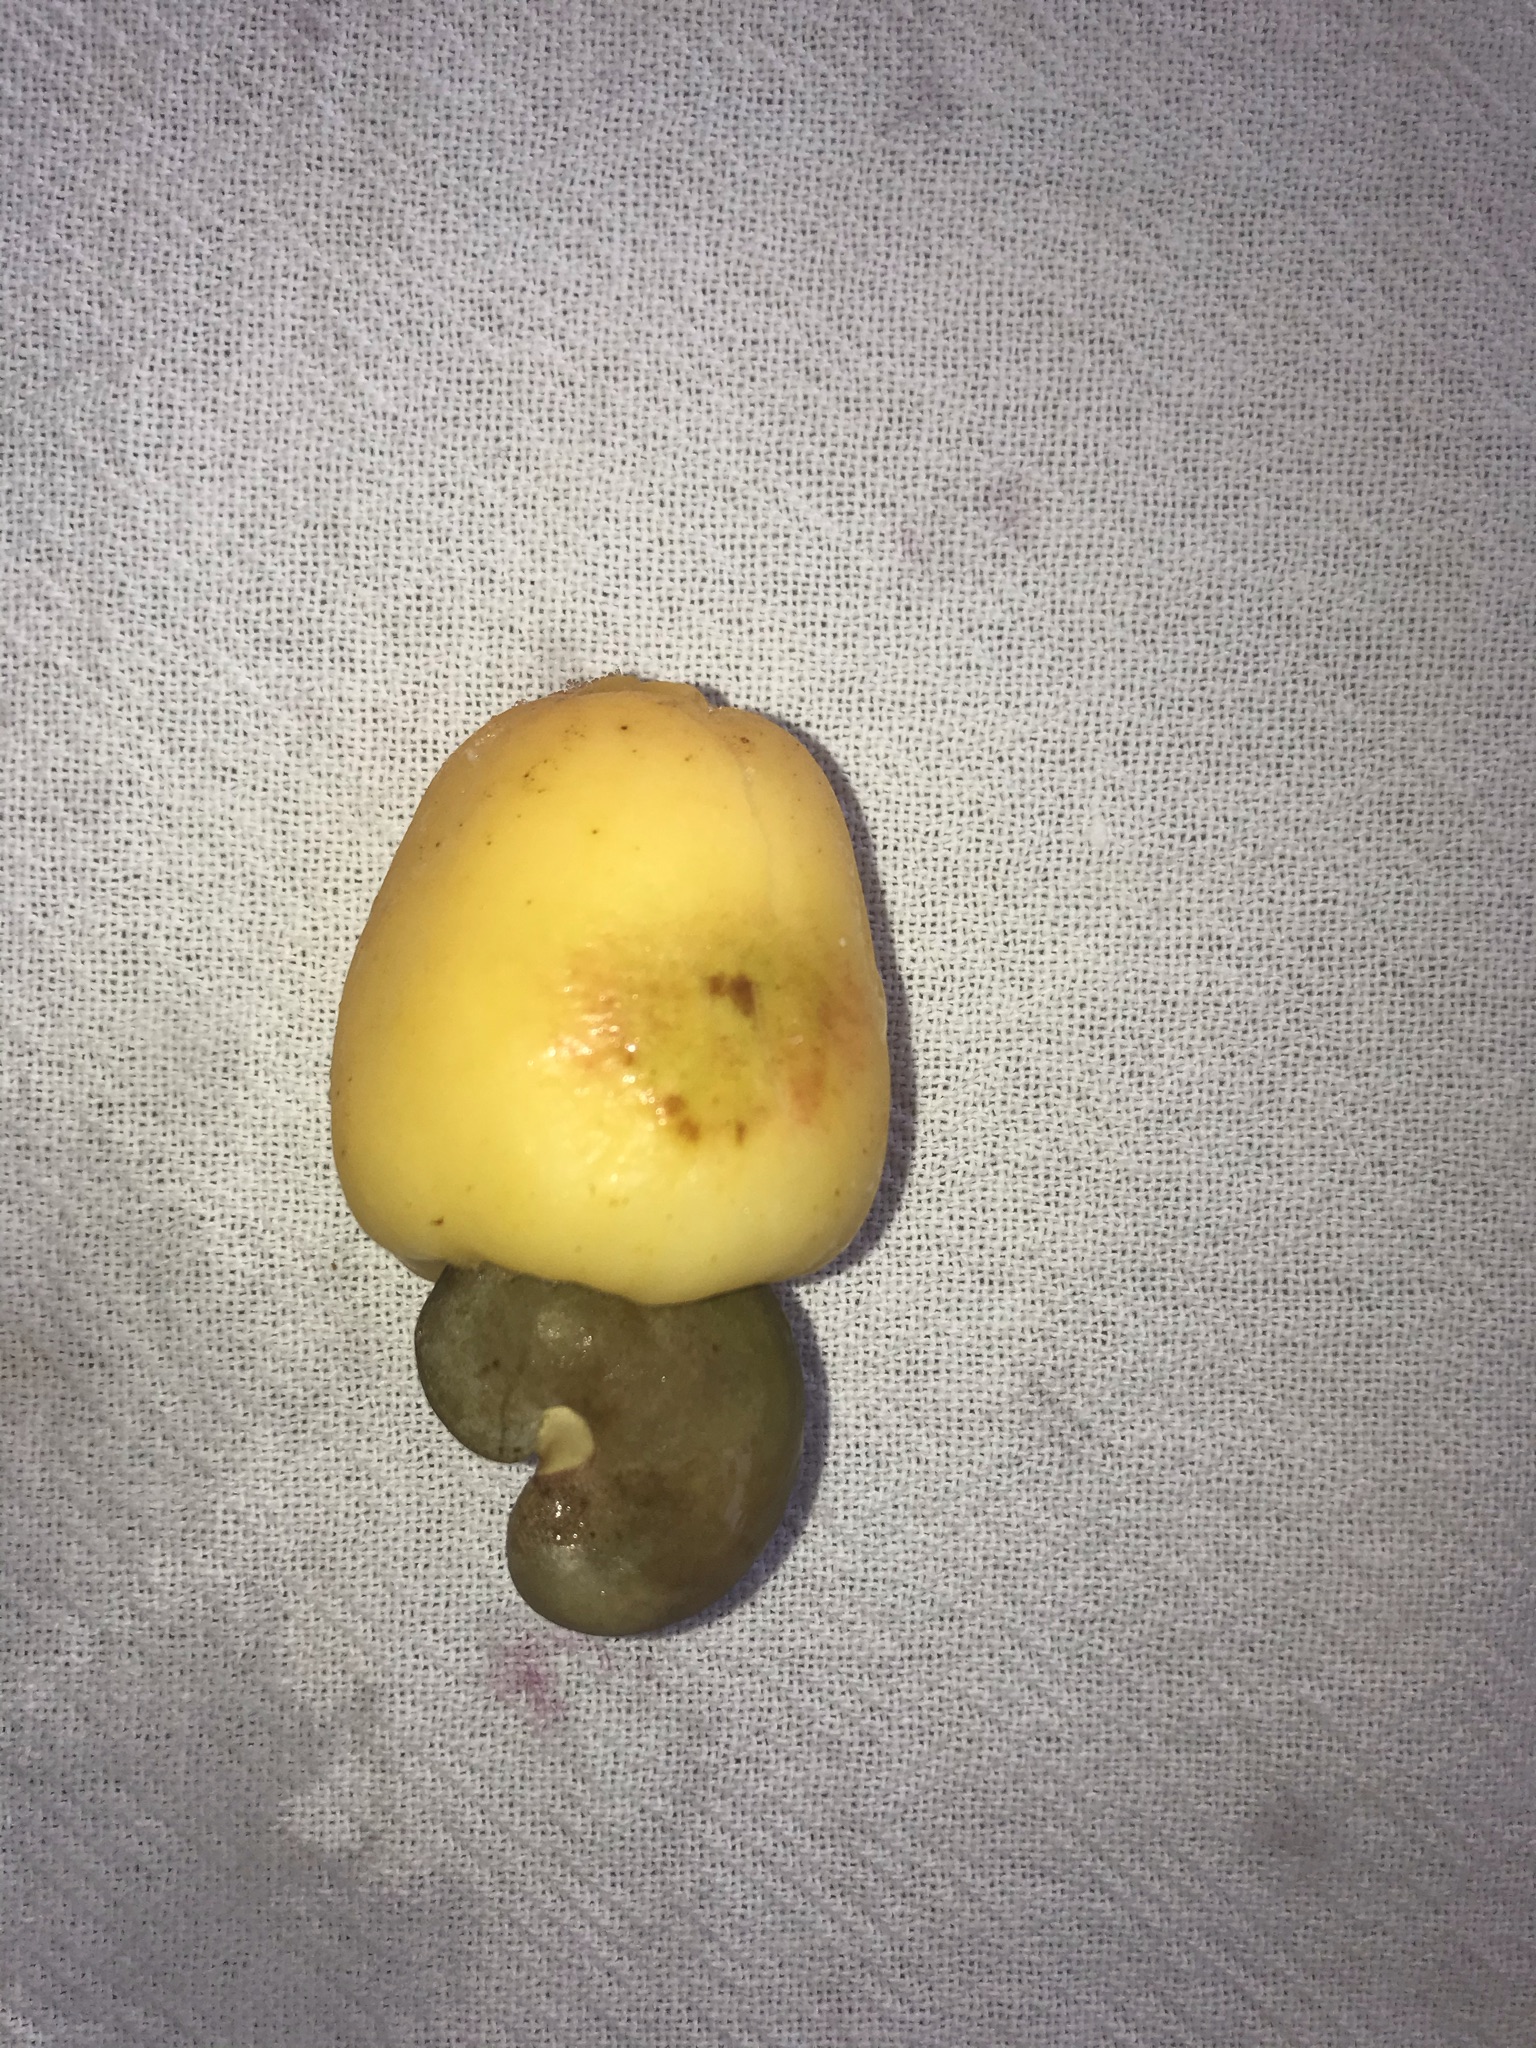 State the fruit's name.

caju amarelo
